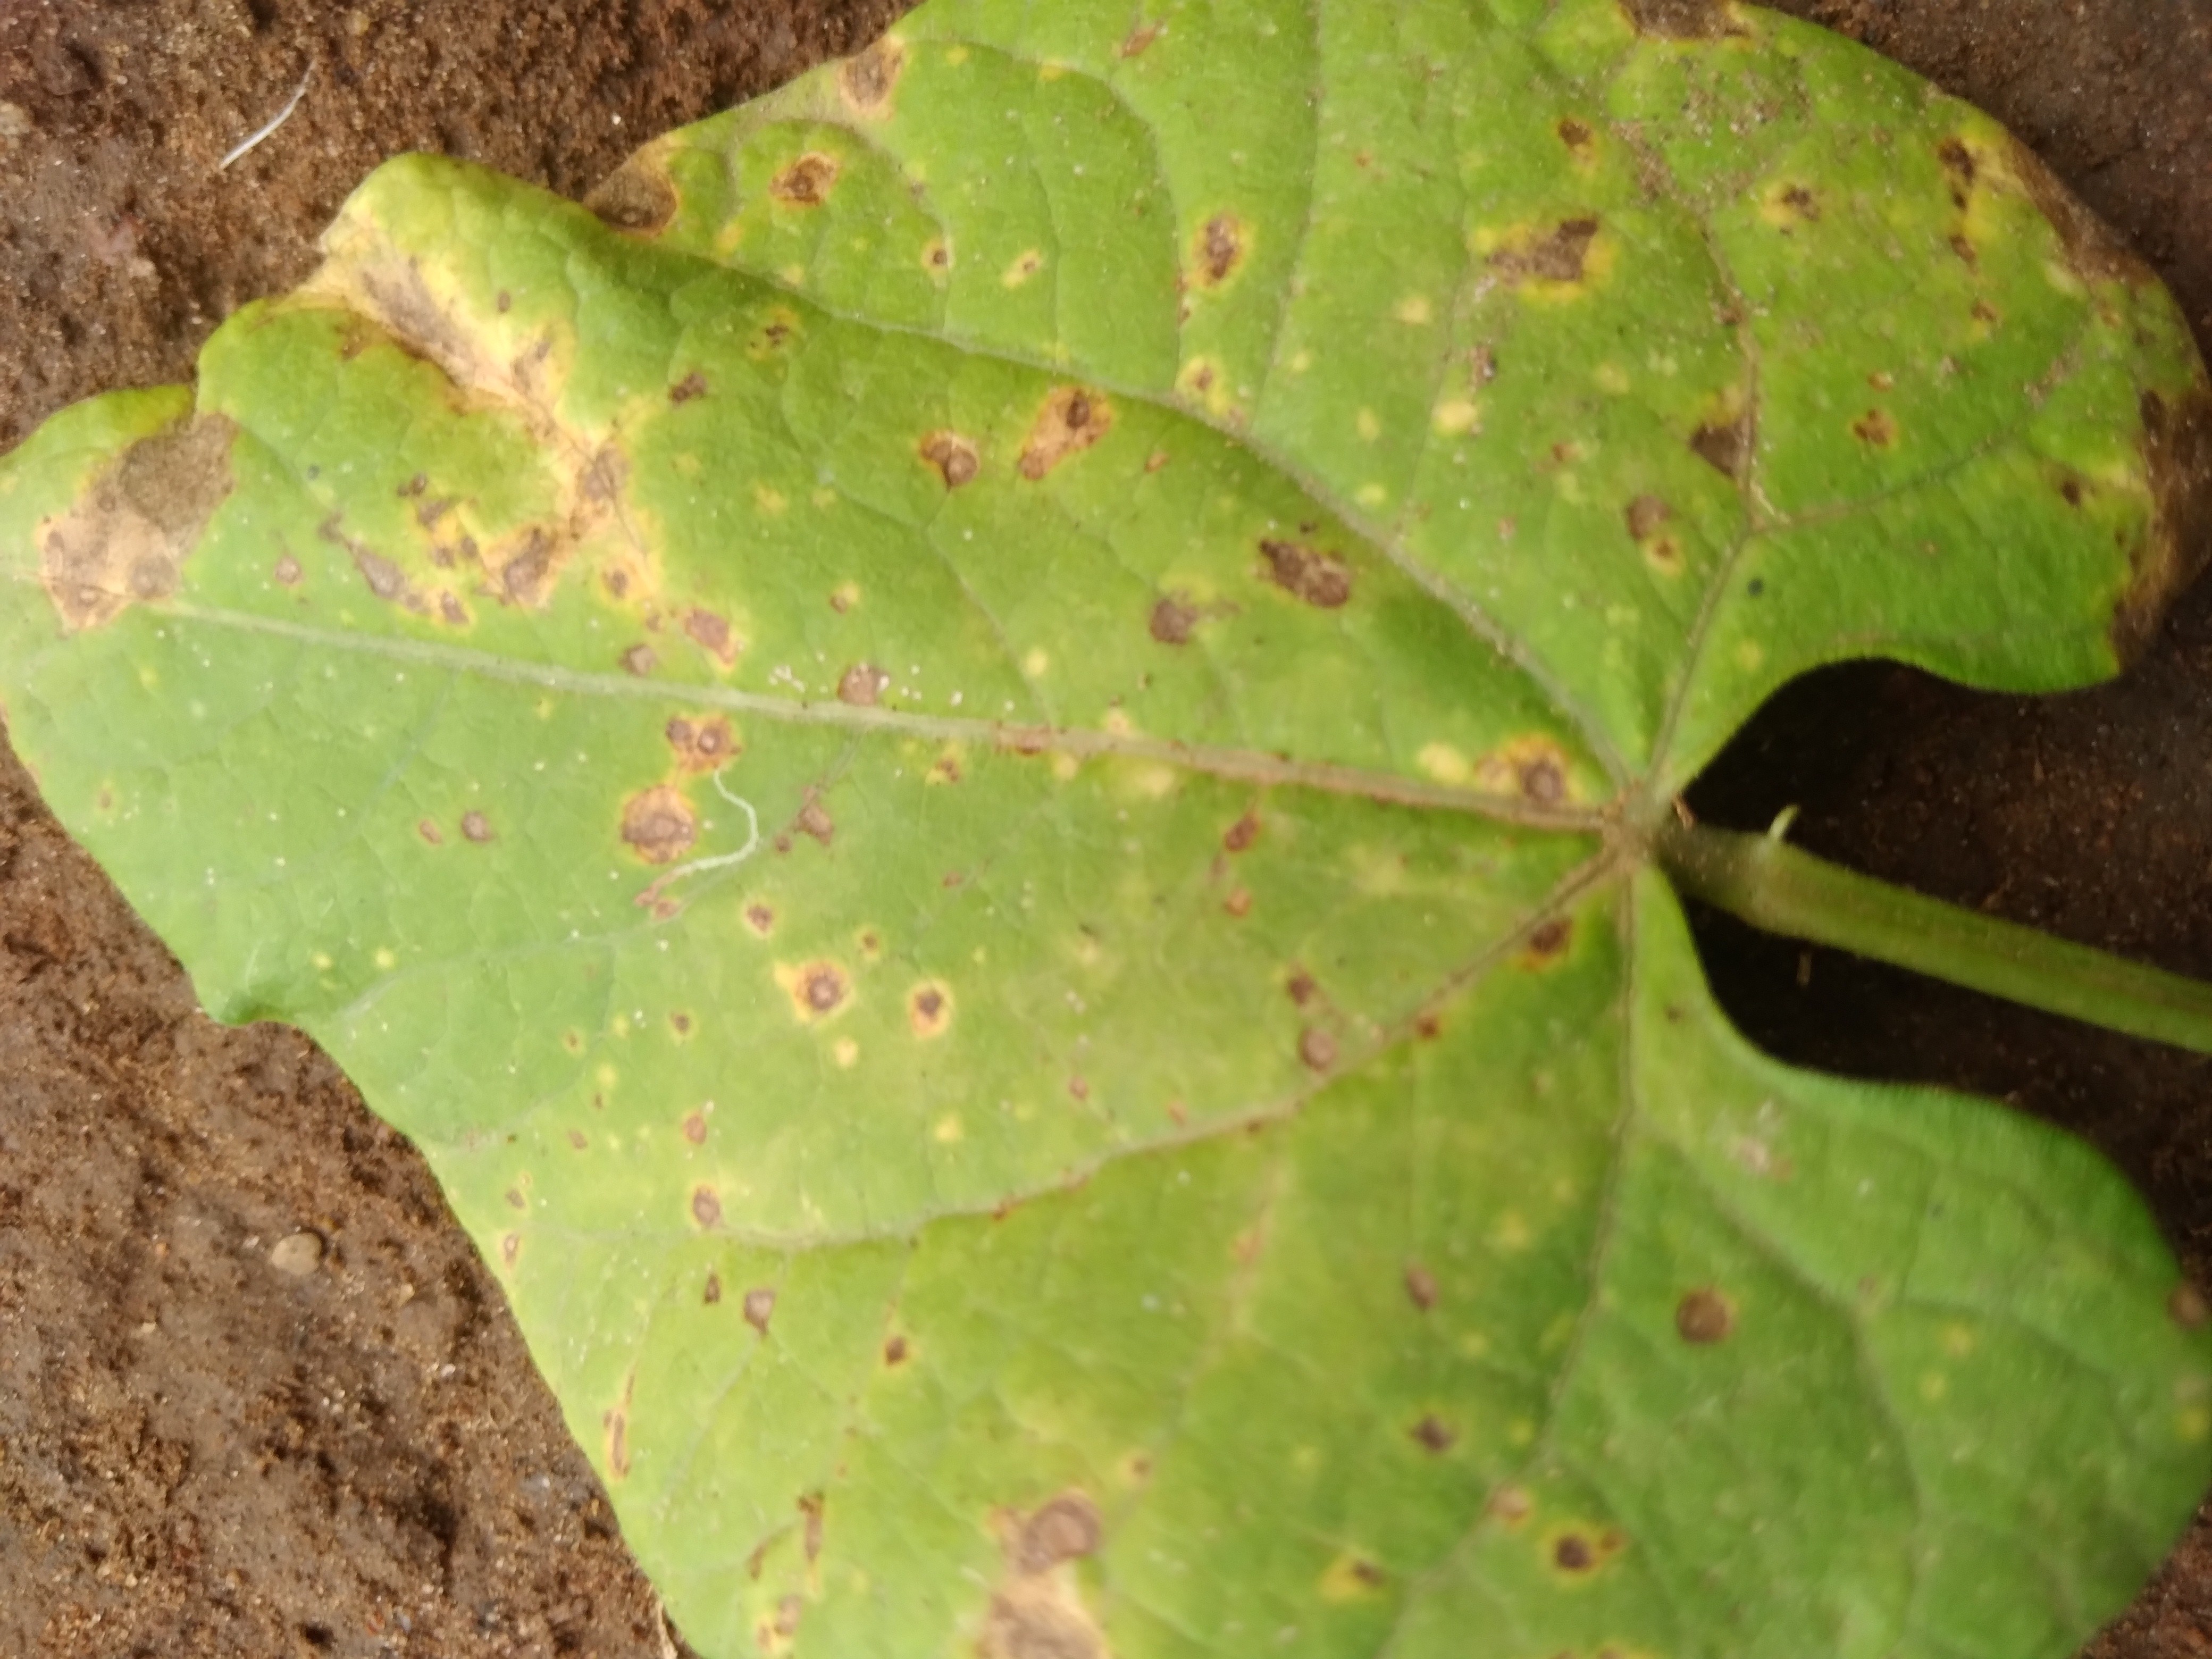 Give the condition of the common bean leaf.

rust
